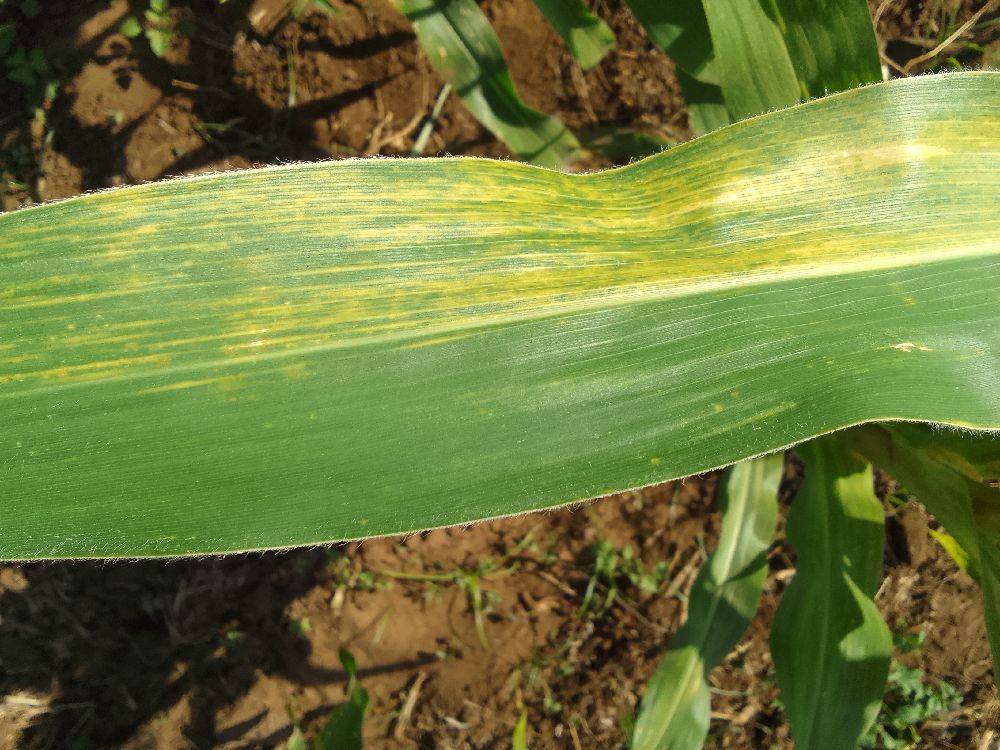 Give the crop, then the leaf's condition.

maize, maize lethal necrosis
